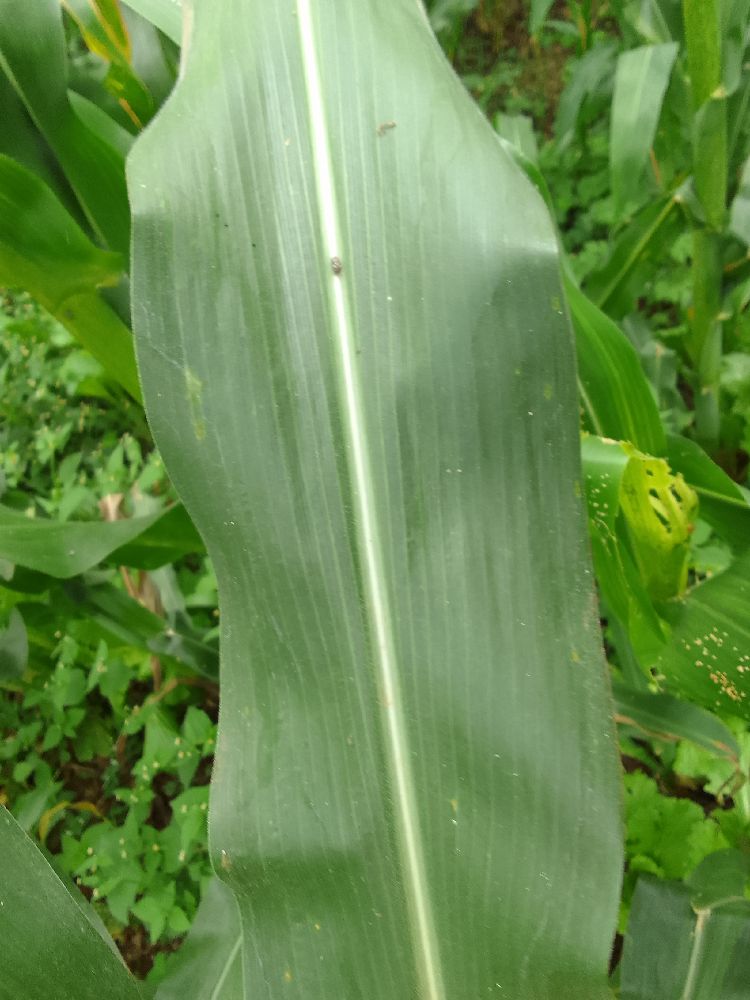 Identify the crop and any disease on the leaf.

maize, healthy
